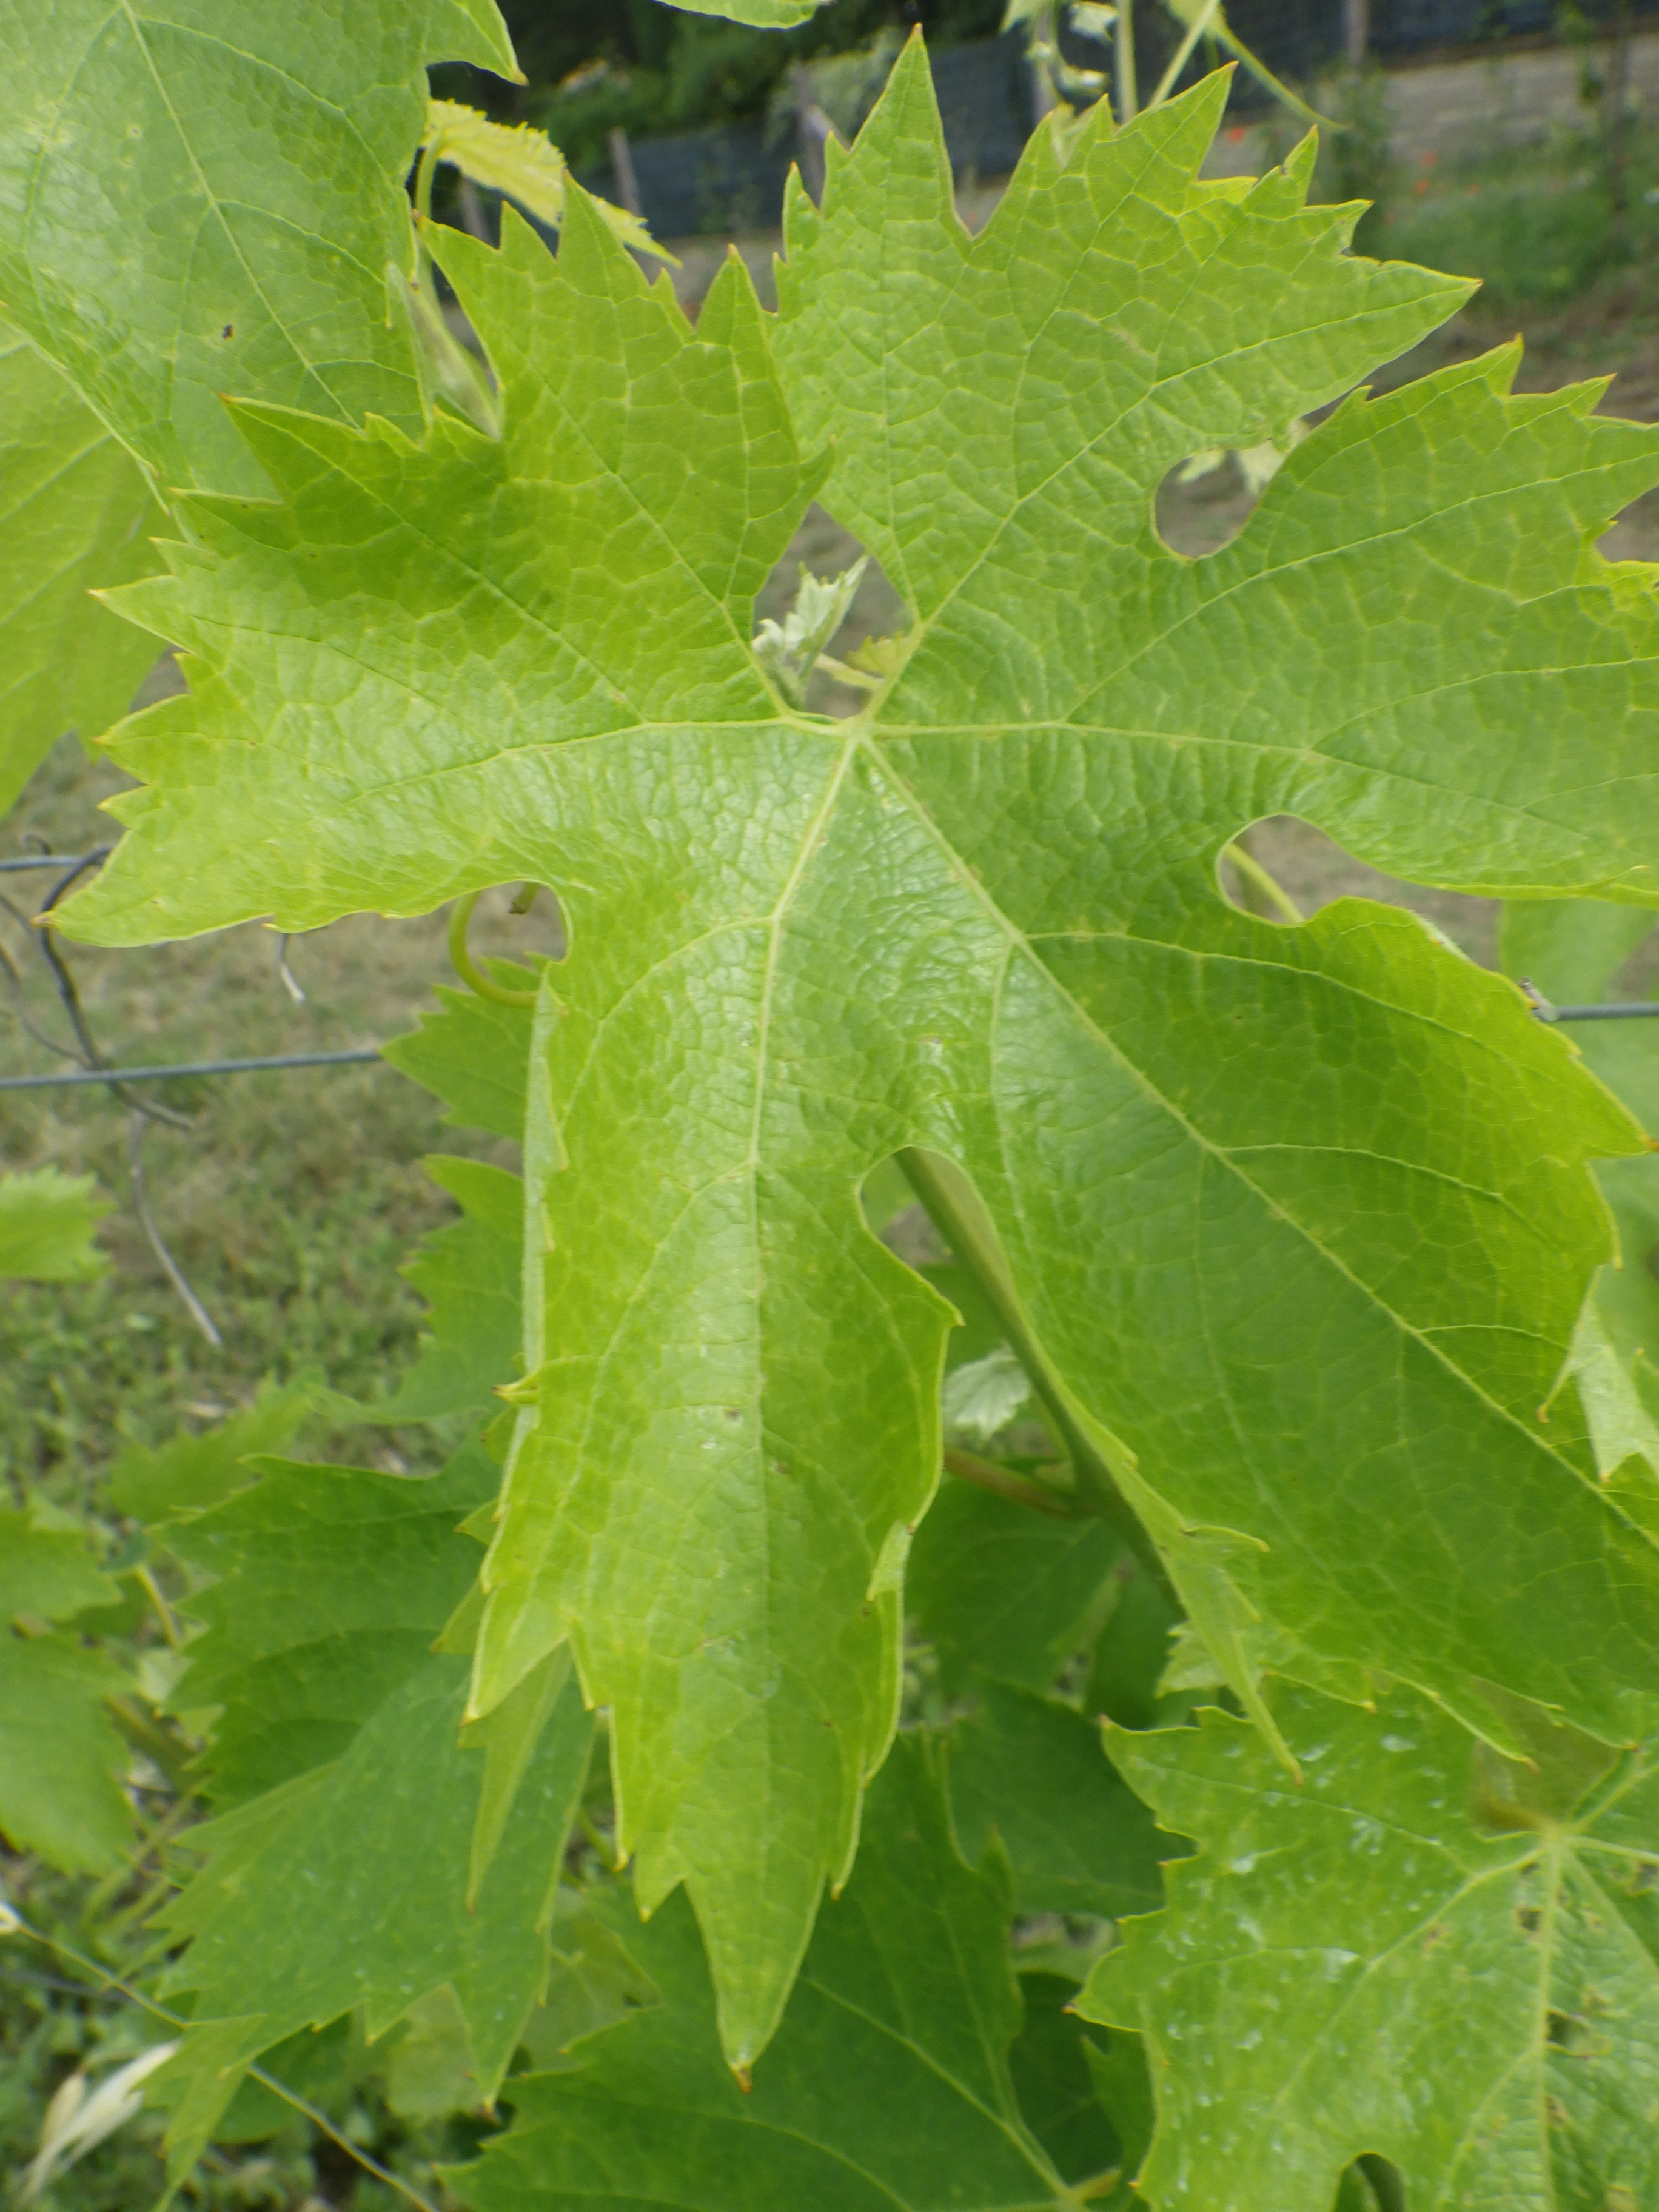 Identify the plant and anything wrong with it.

grapevine, mites, phytophagous
